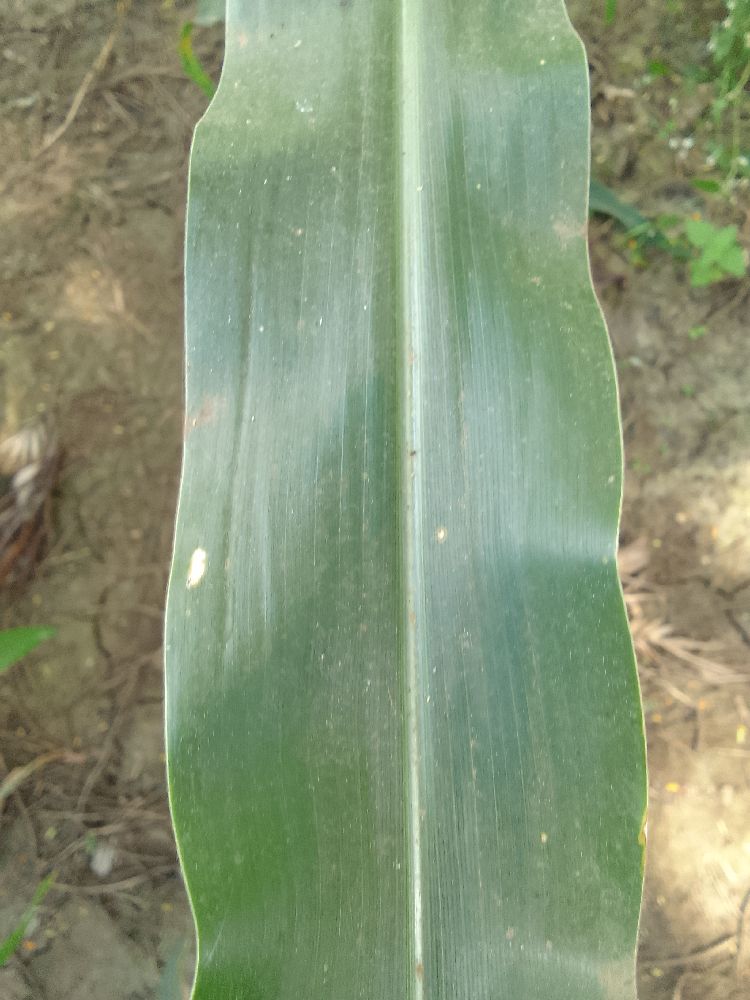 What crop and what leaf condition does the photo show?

maize, healthy
